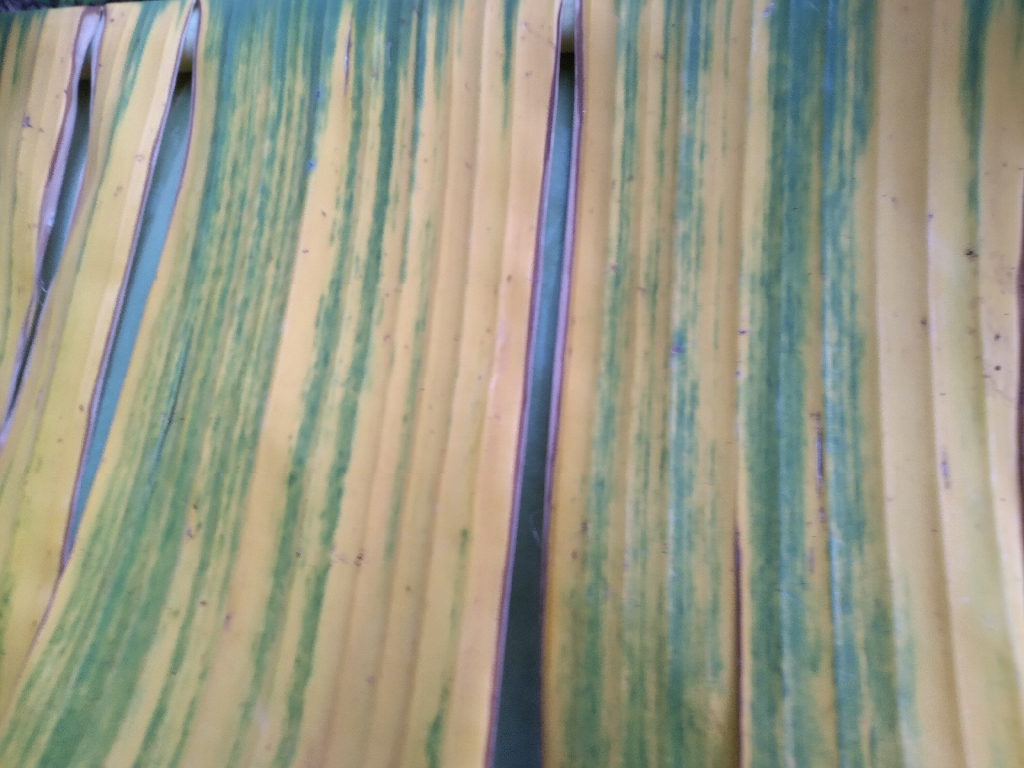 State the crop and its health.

banana, fusarium wilt race 1
